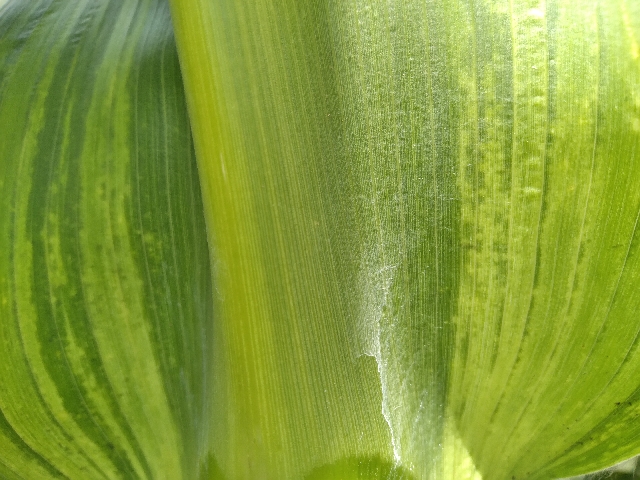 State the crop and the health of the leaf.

maize, maize lethal necrosis
